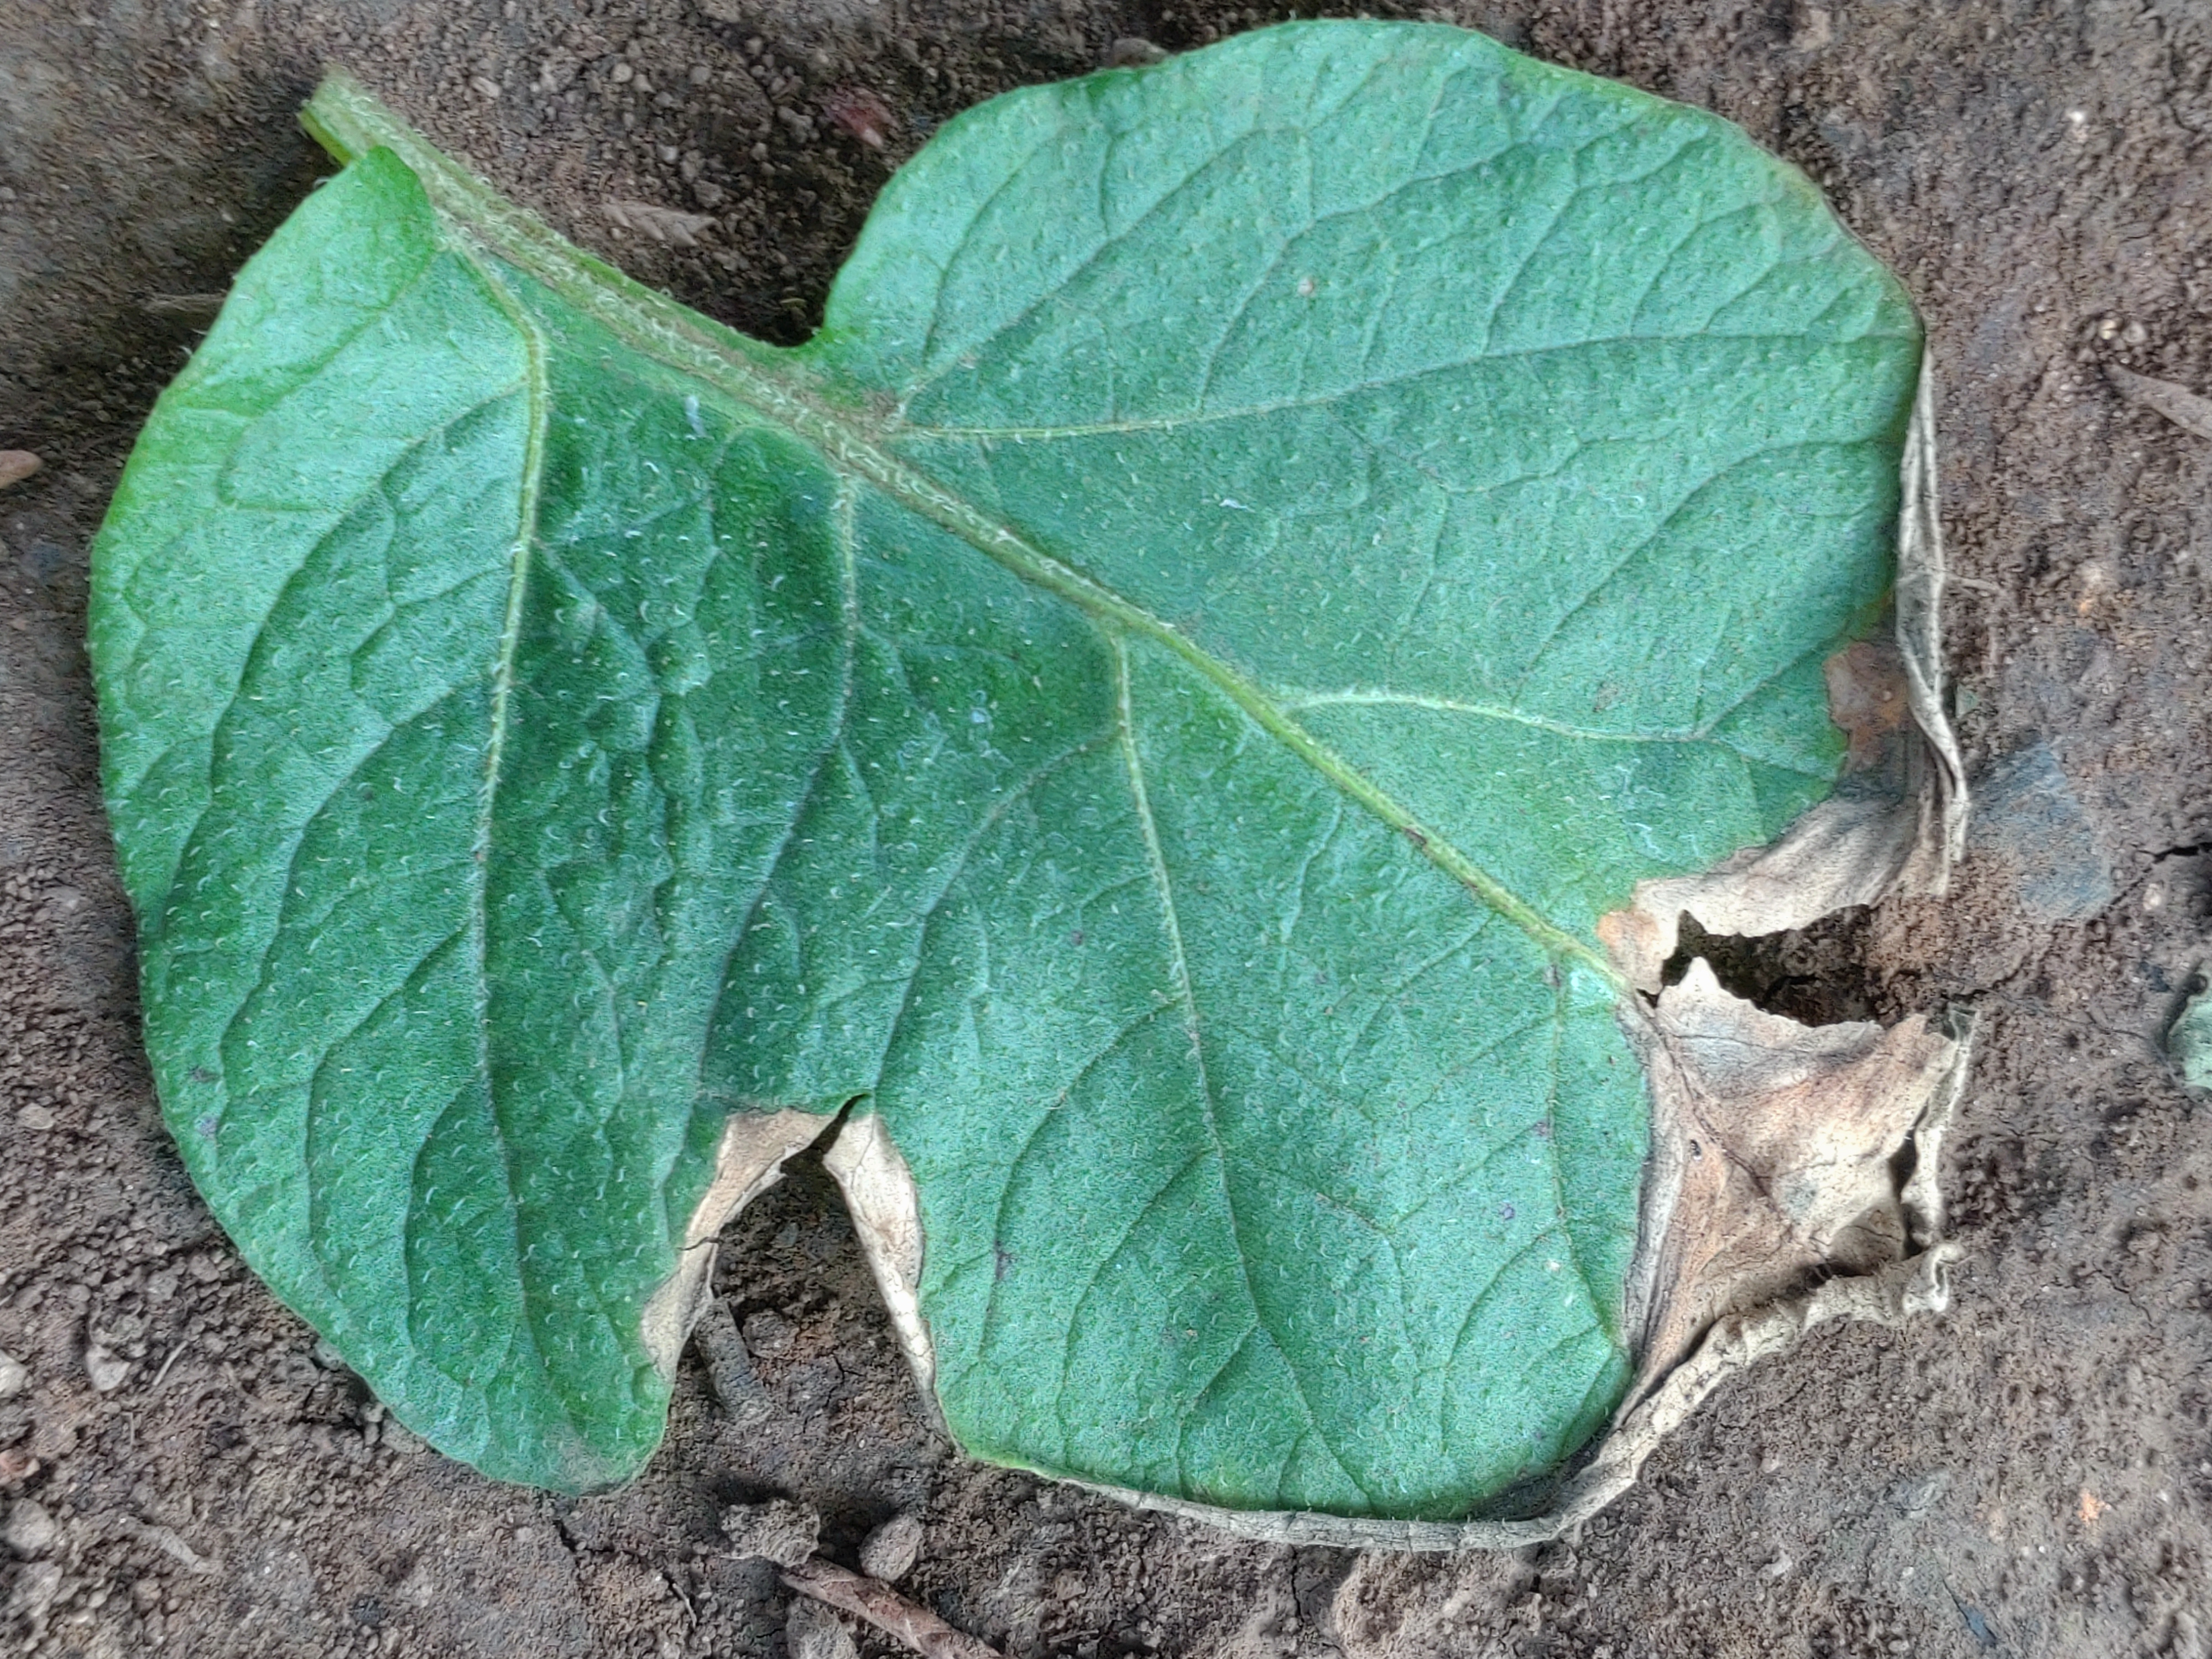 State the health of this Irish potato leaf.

early blight
